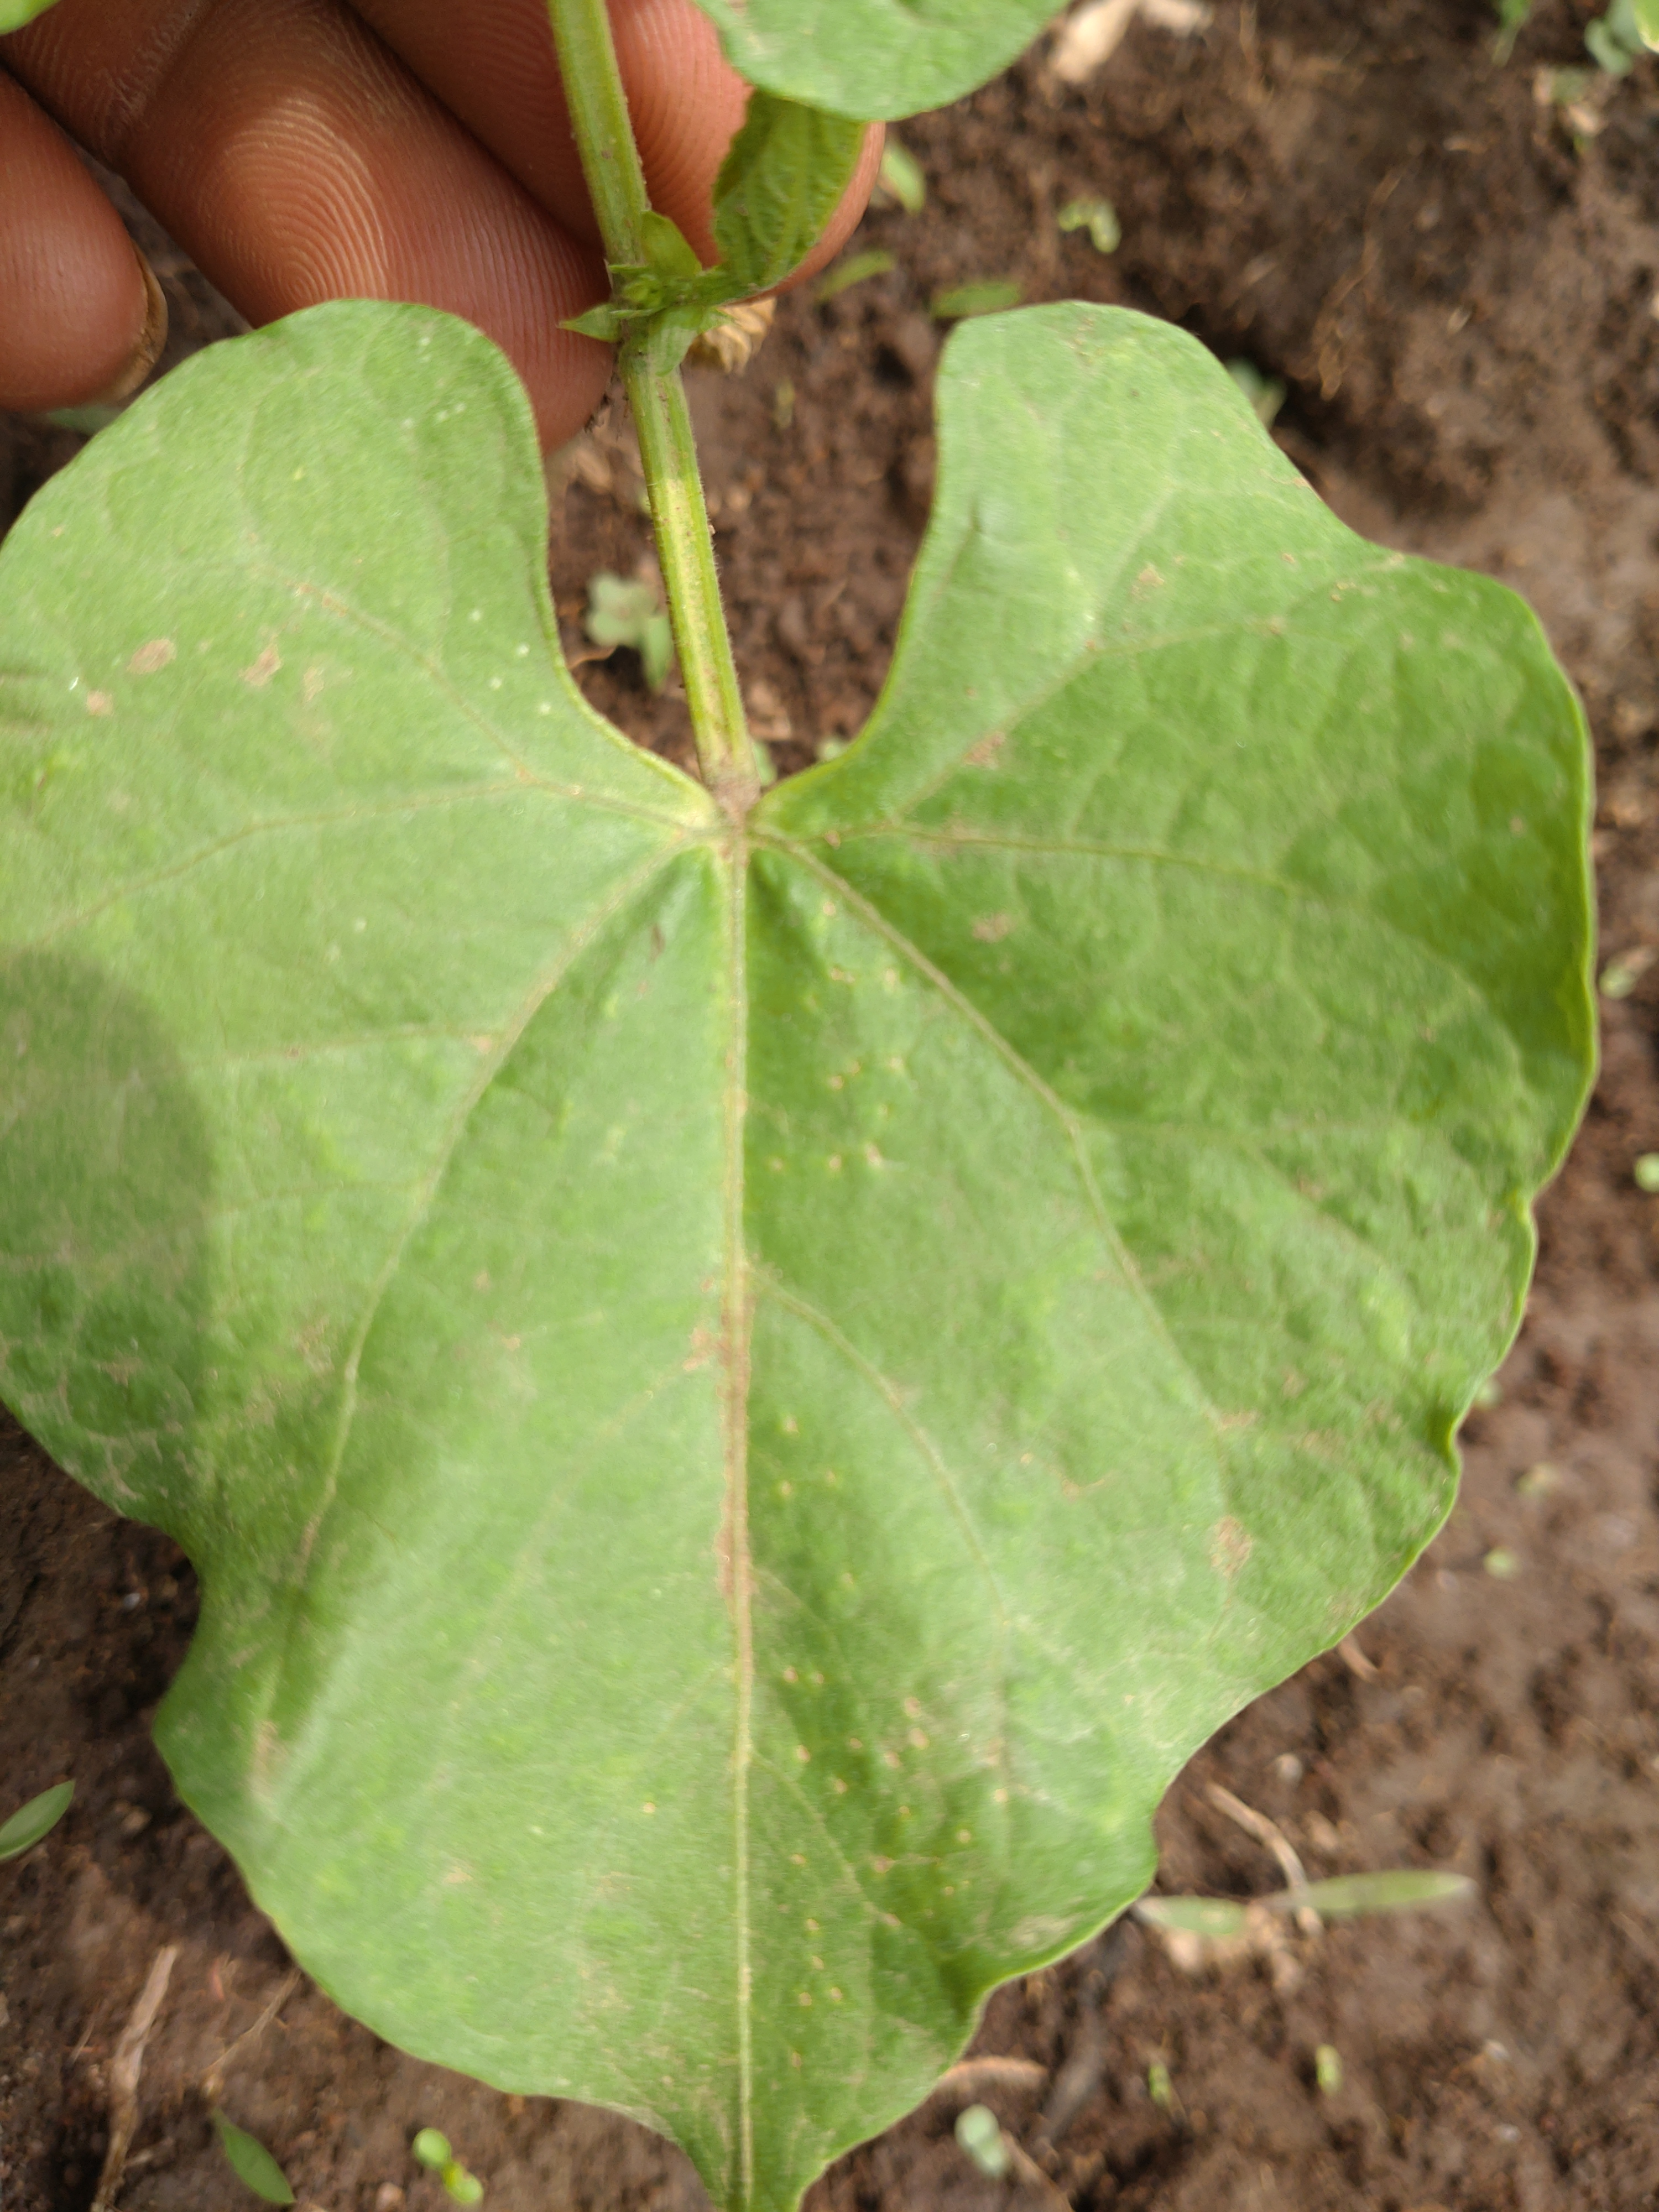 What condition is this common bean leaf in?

healthy
